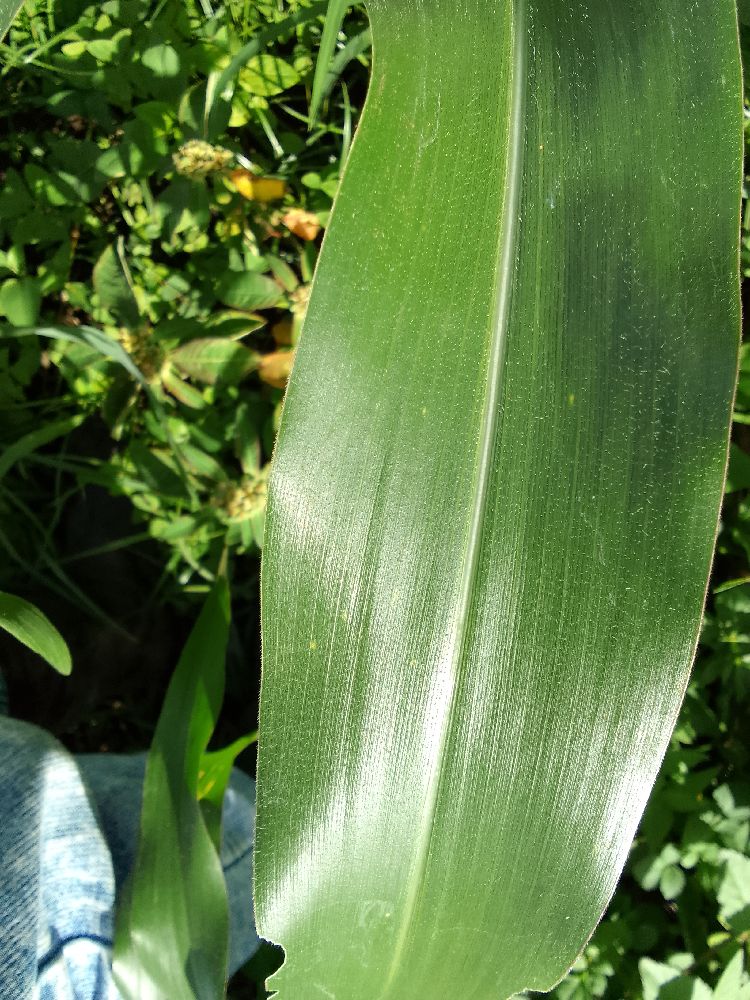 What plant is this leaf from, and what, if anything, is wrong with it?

maize, healthy
